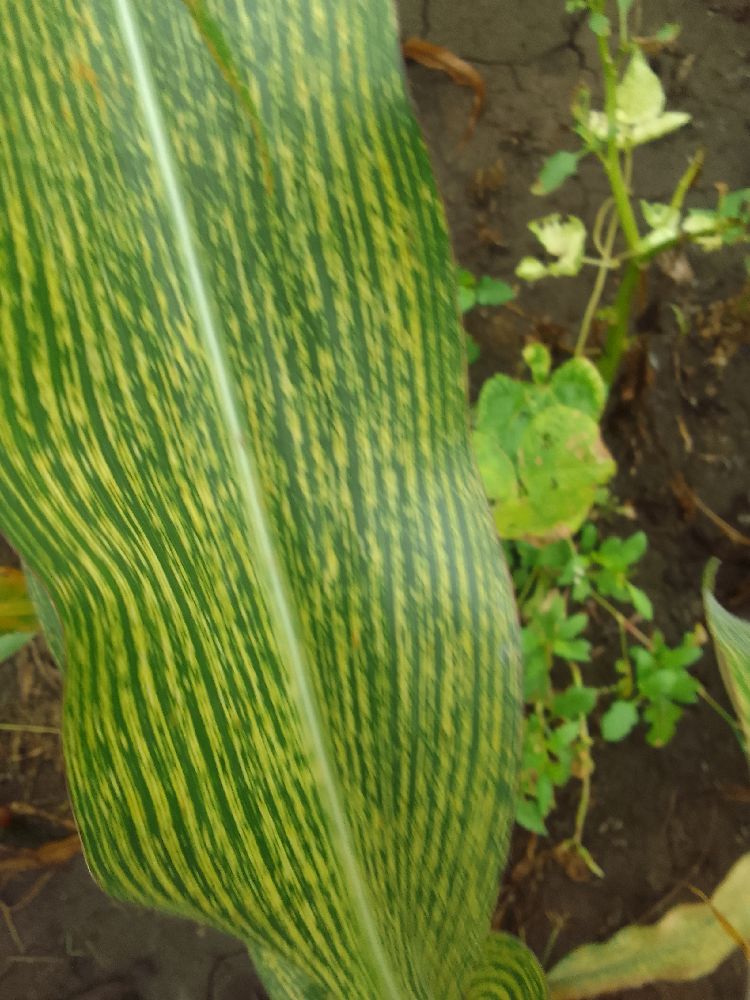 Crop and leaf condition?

maize, maize streak virus
